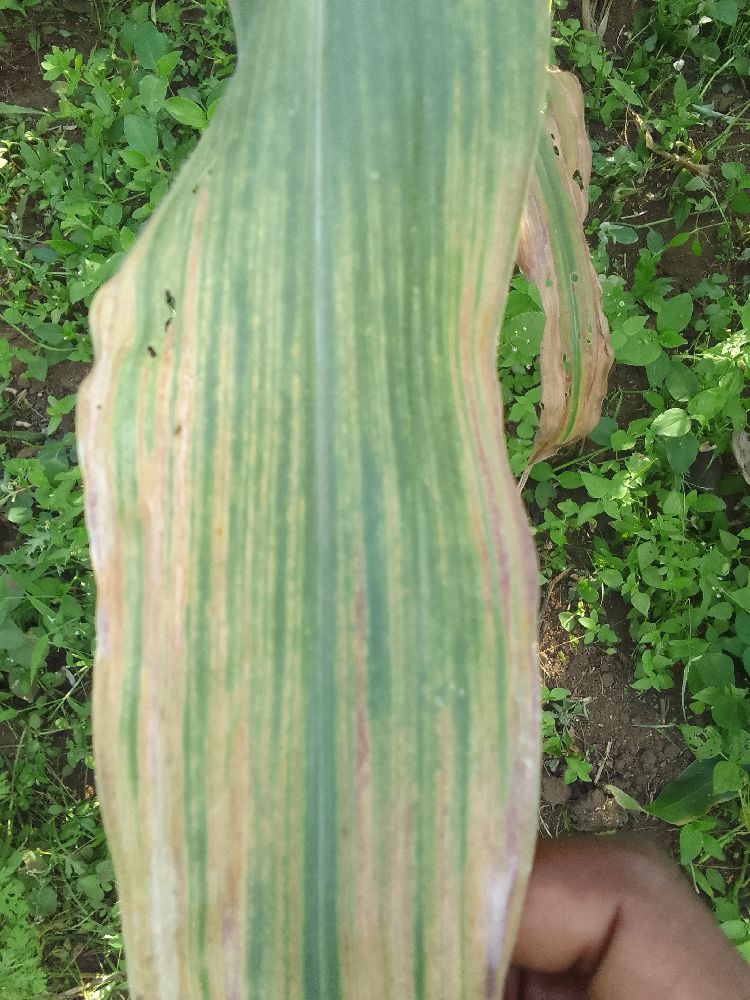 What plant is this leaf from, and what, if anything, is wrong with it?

maize, maize lethal necrosis
